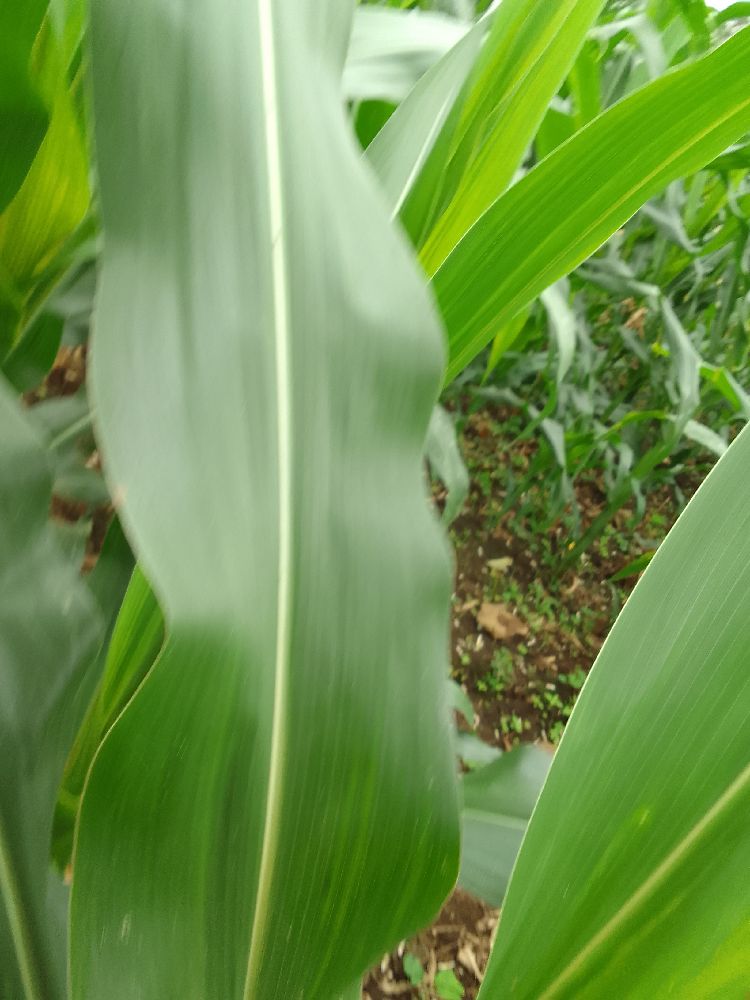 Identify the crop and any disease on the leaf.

maize, healthy
